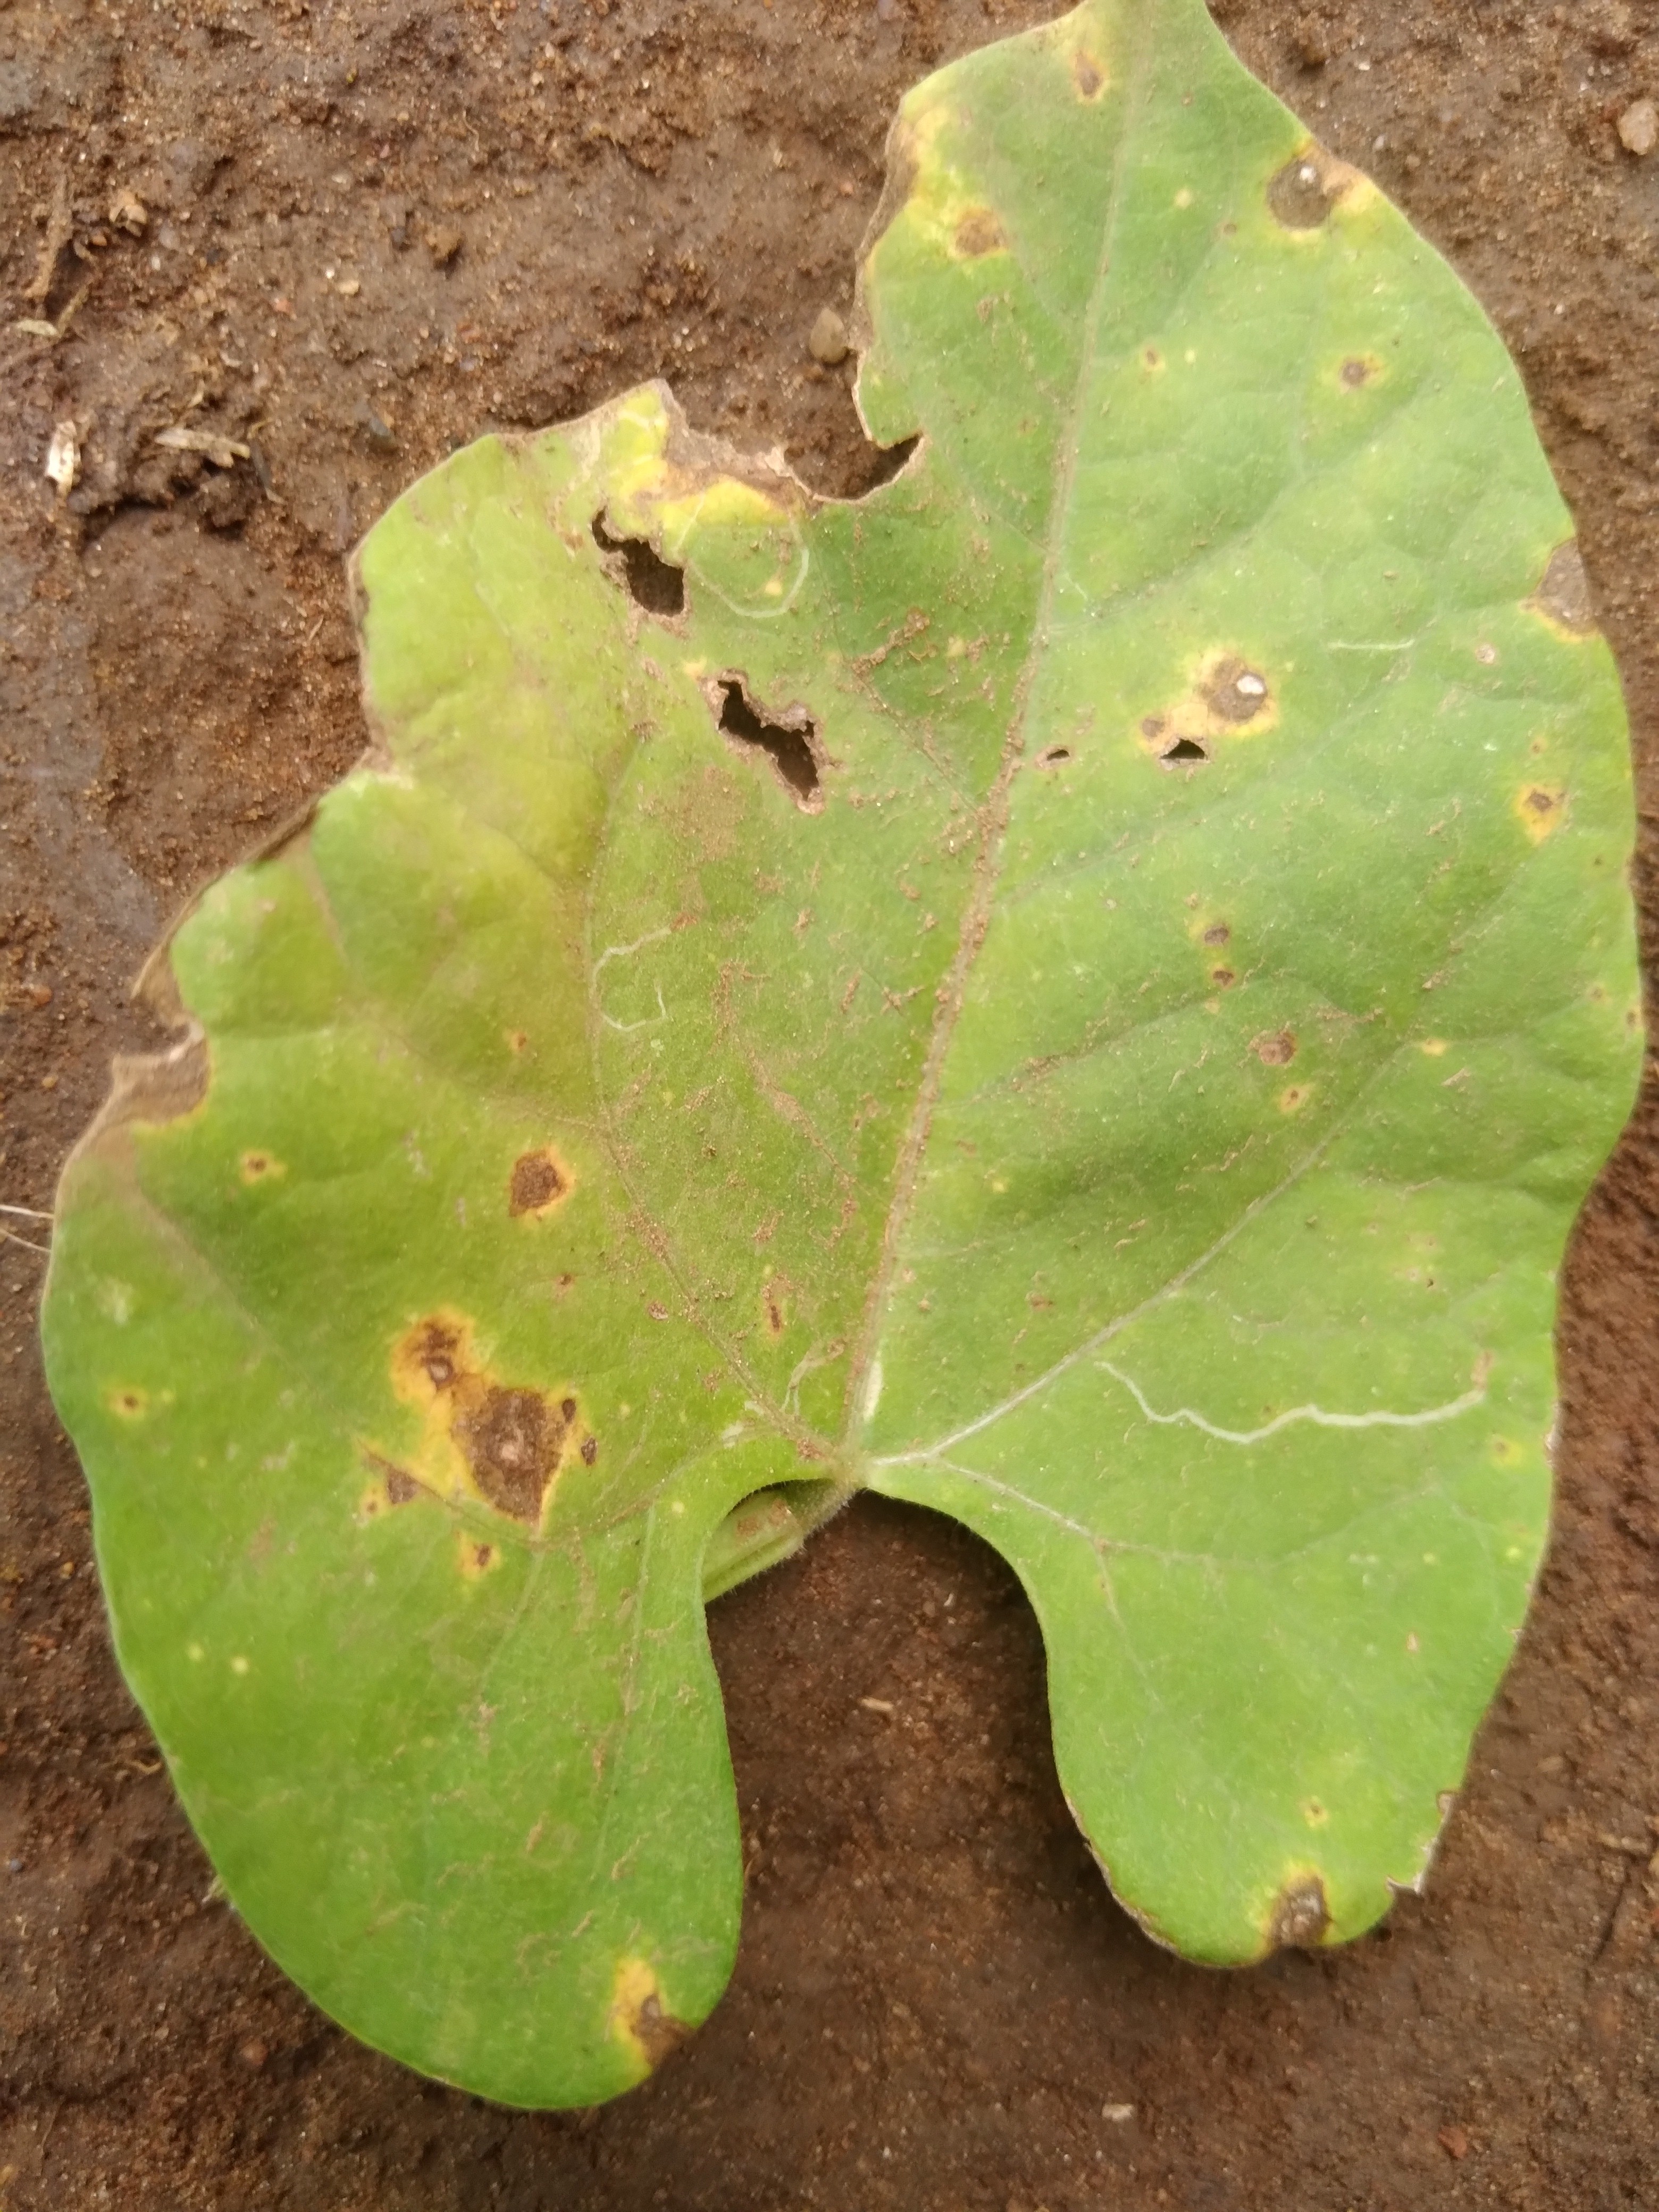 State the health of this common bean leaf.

rust
